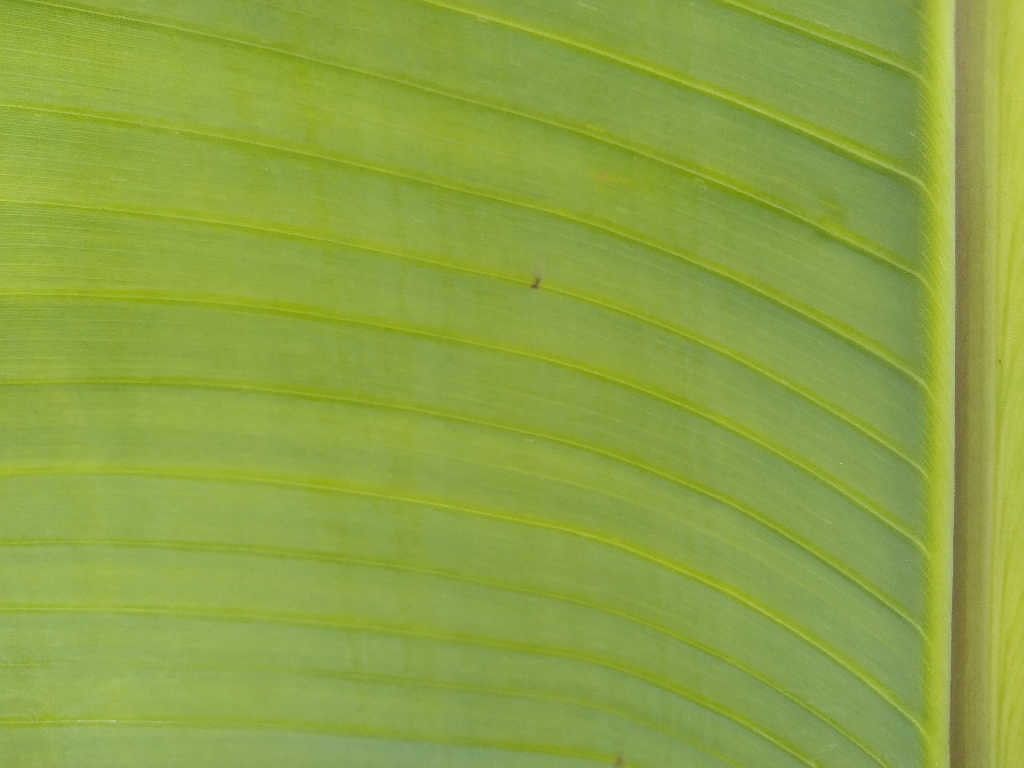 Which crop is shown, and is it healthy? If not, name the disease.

banana, healthy
